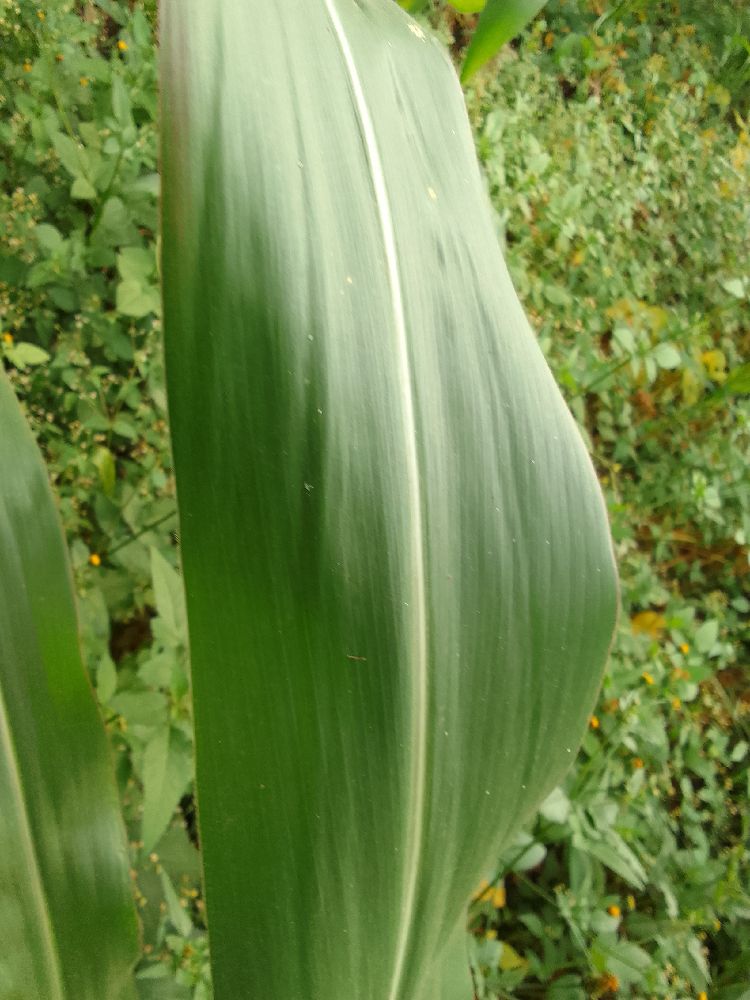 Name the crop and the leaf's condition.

maize, healthy
